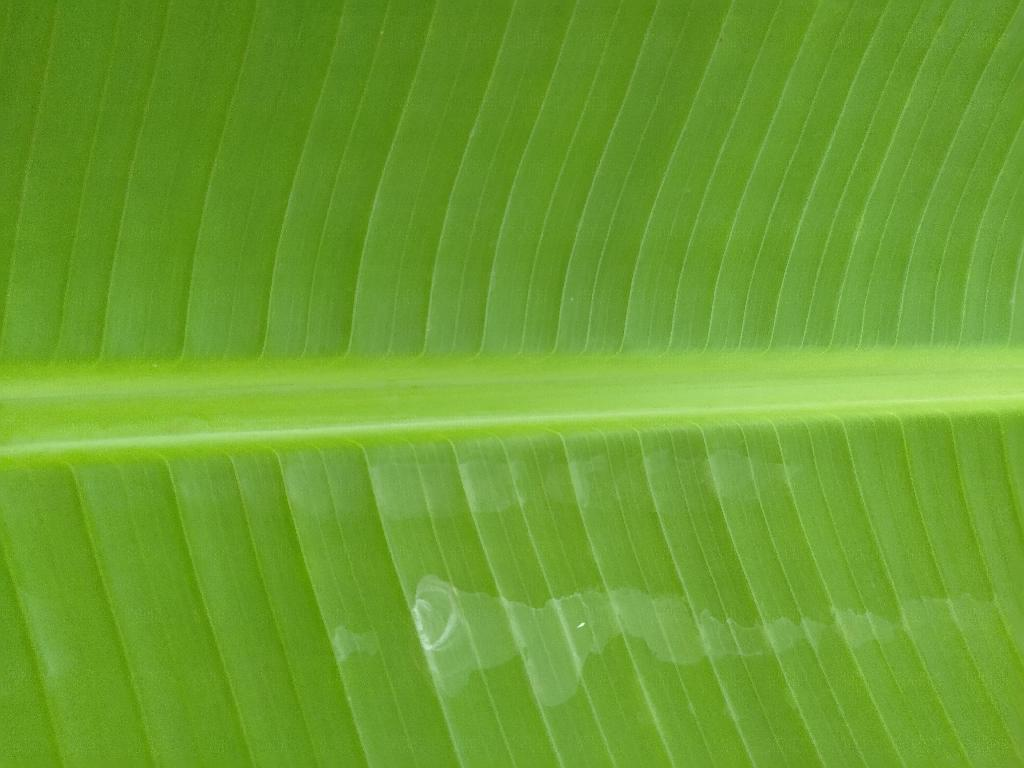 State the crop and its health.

banana, healthy
